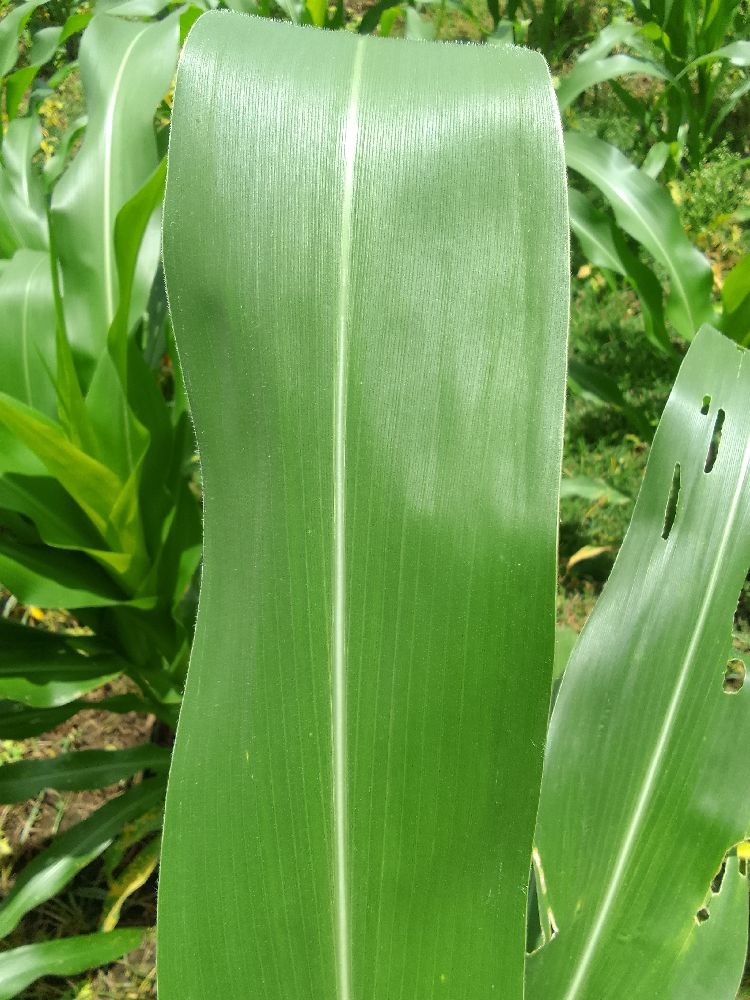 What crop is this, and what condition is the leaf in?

maize, healthy
